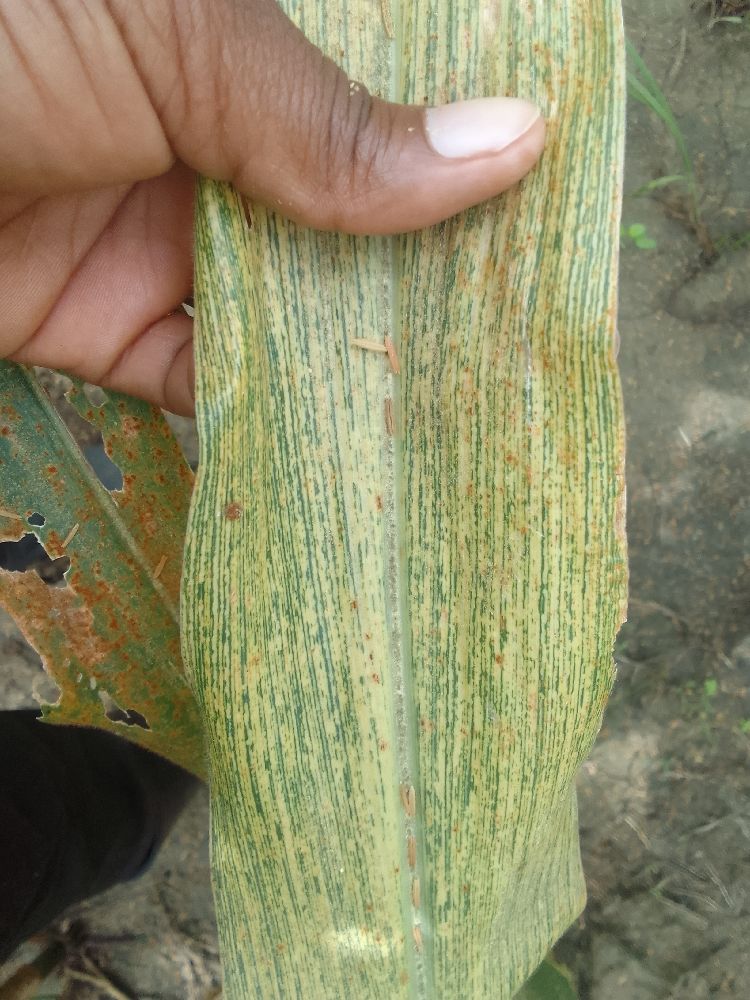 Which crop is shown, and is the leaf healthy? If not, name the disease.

maize, maize streak virus
